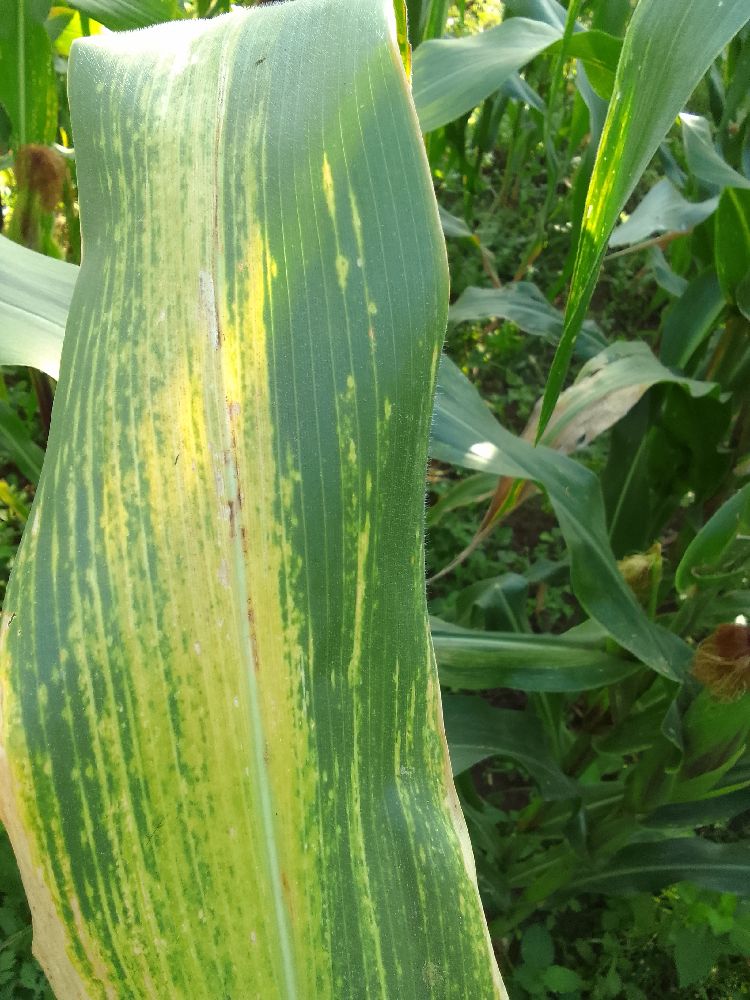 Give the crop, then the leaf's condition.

maize, maize lethal necrosis
